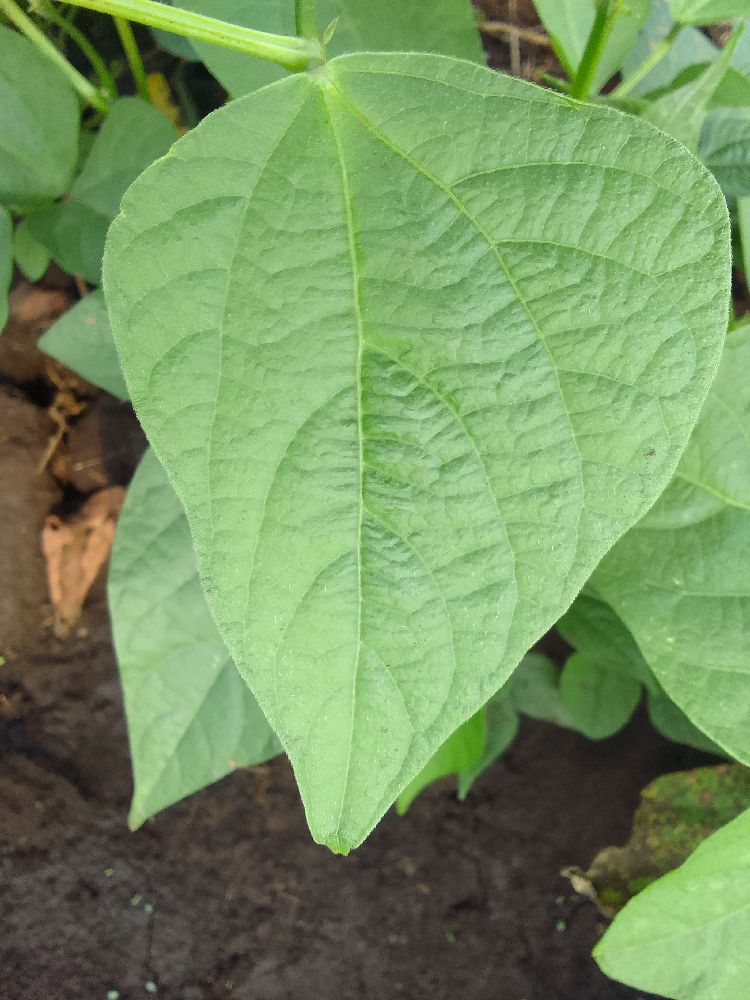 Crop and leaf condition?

common bean, healthy
